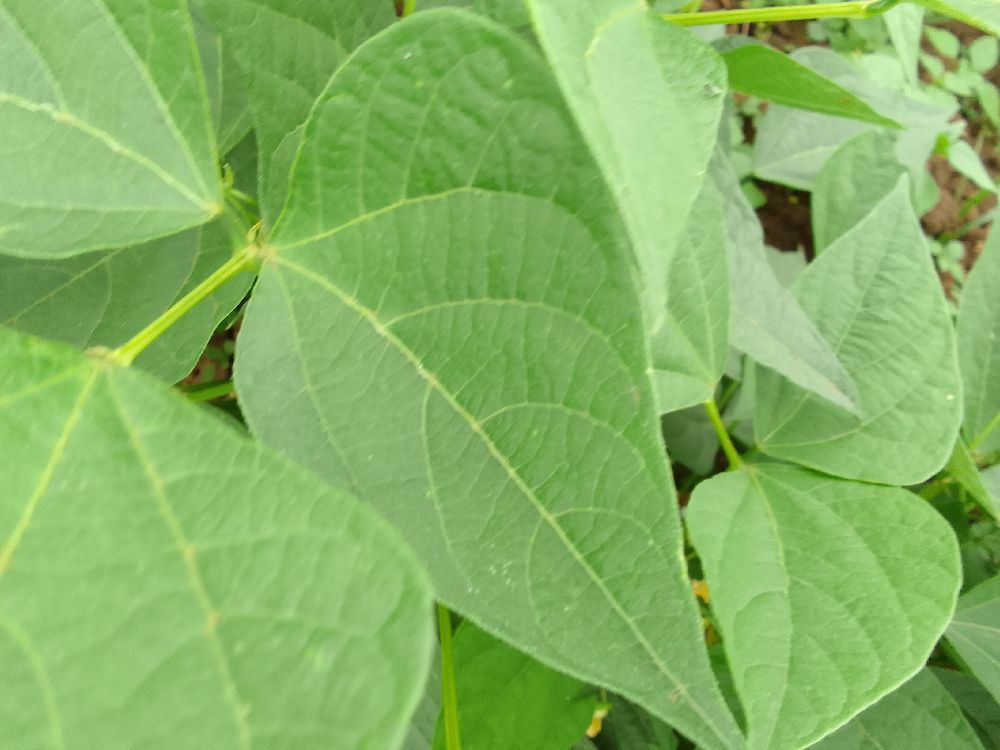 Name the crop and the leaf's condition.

common bean, healthy
